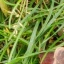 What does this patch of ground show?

grass
